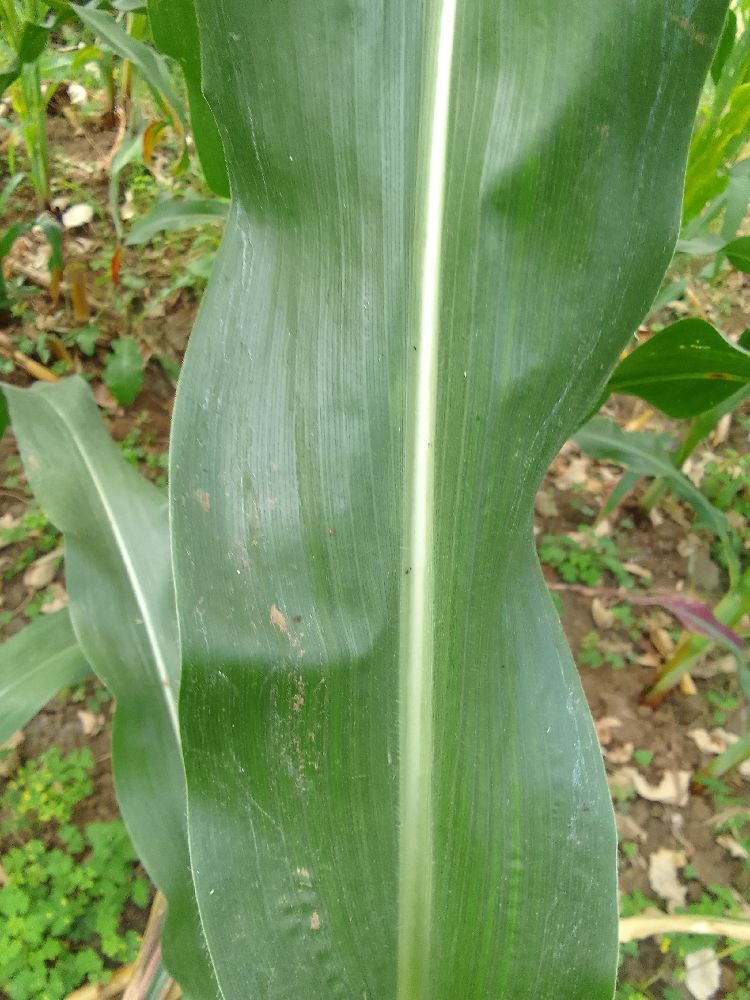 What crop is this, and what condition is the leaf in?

maize, healthy
